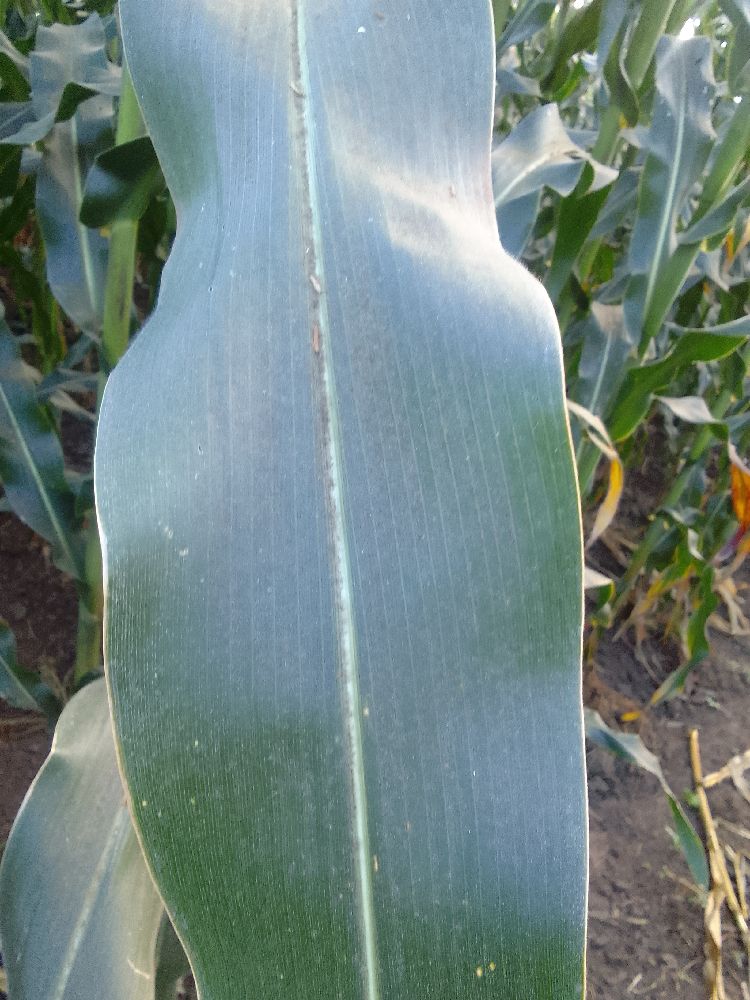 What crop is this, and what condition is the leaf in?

maize, healthy
